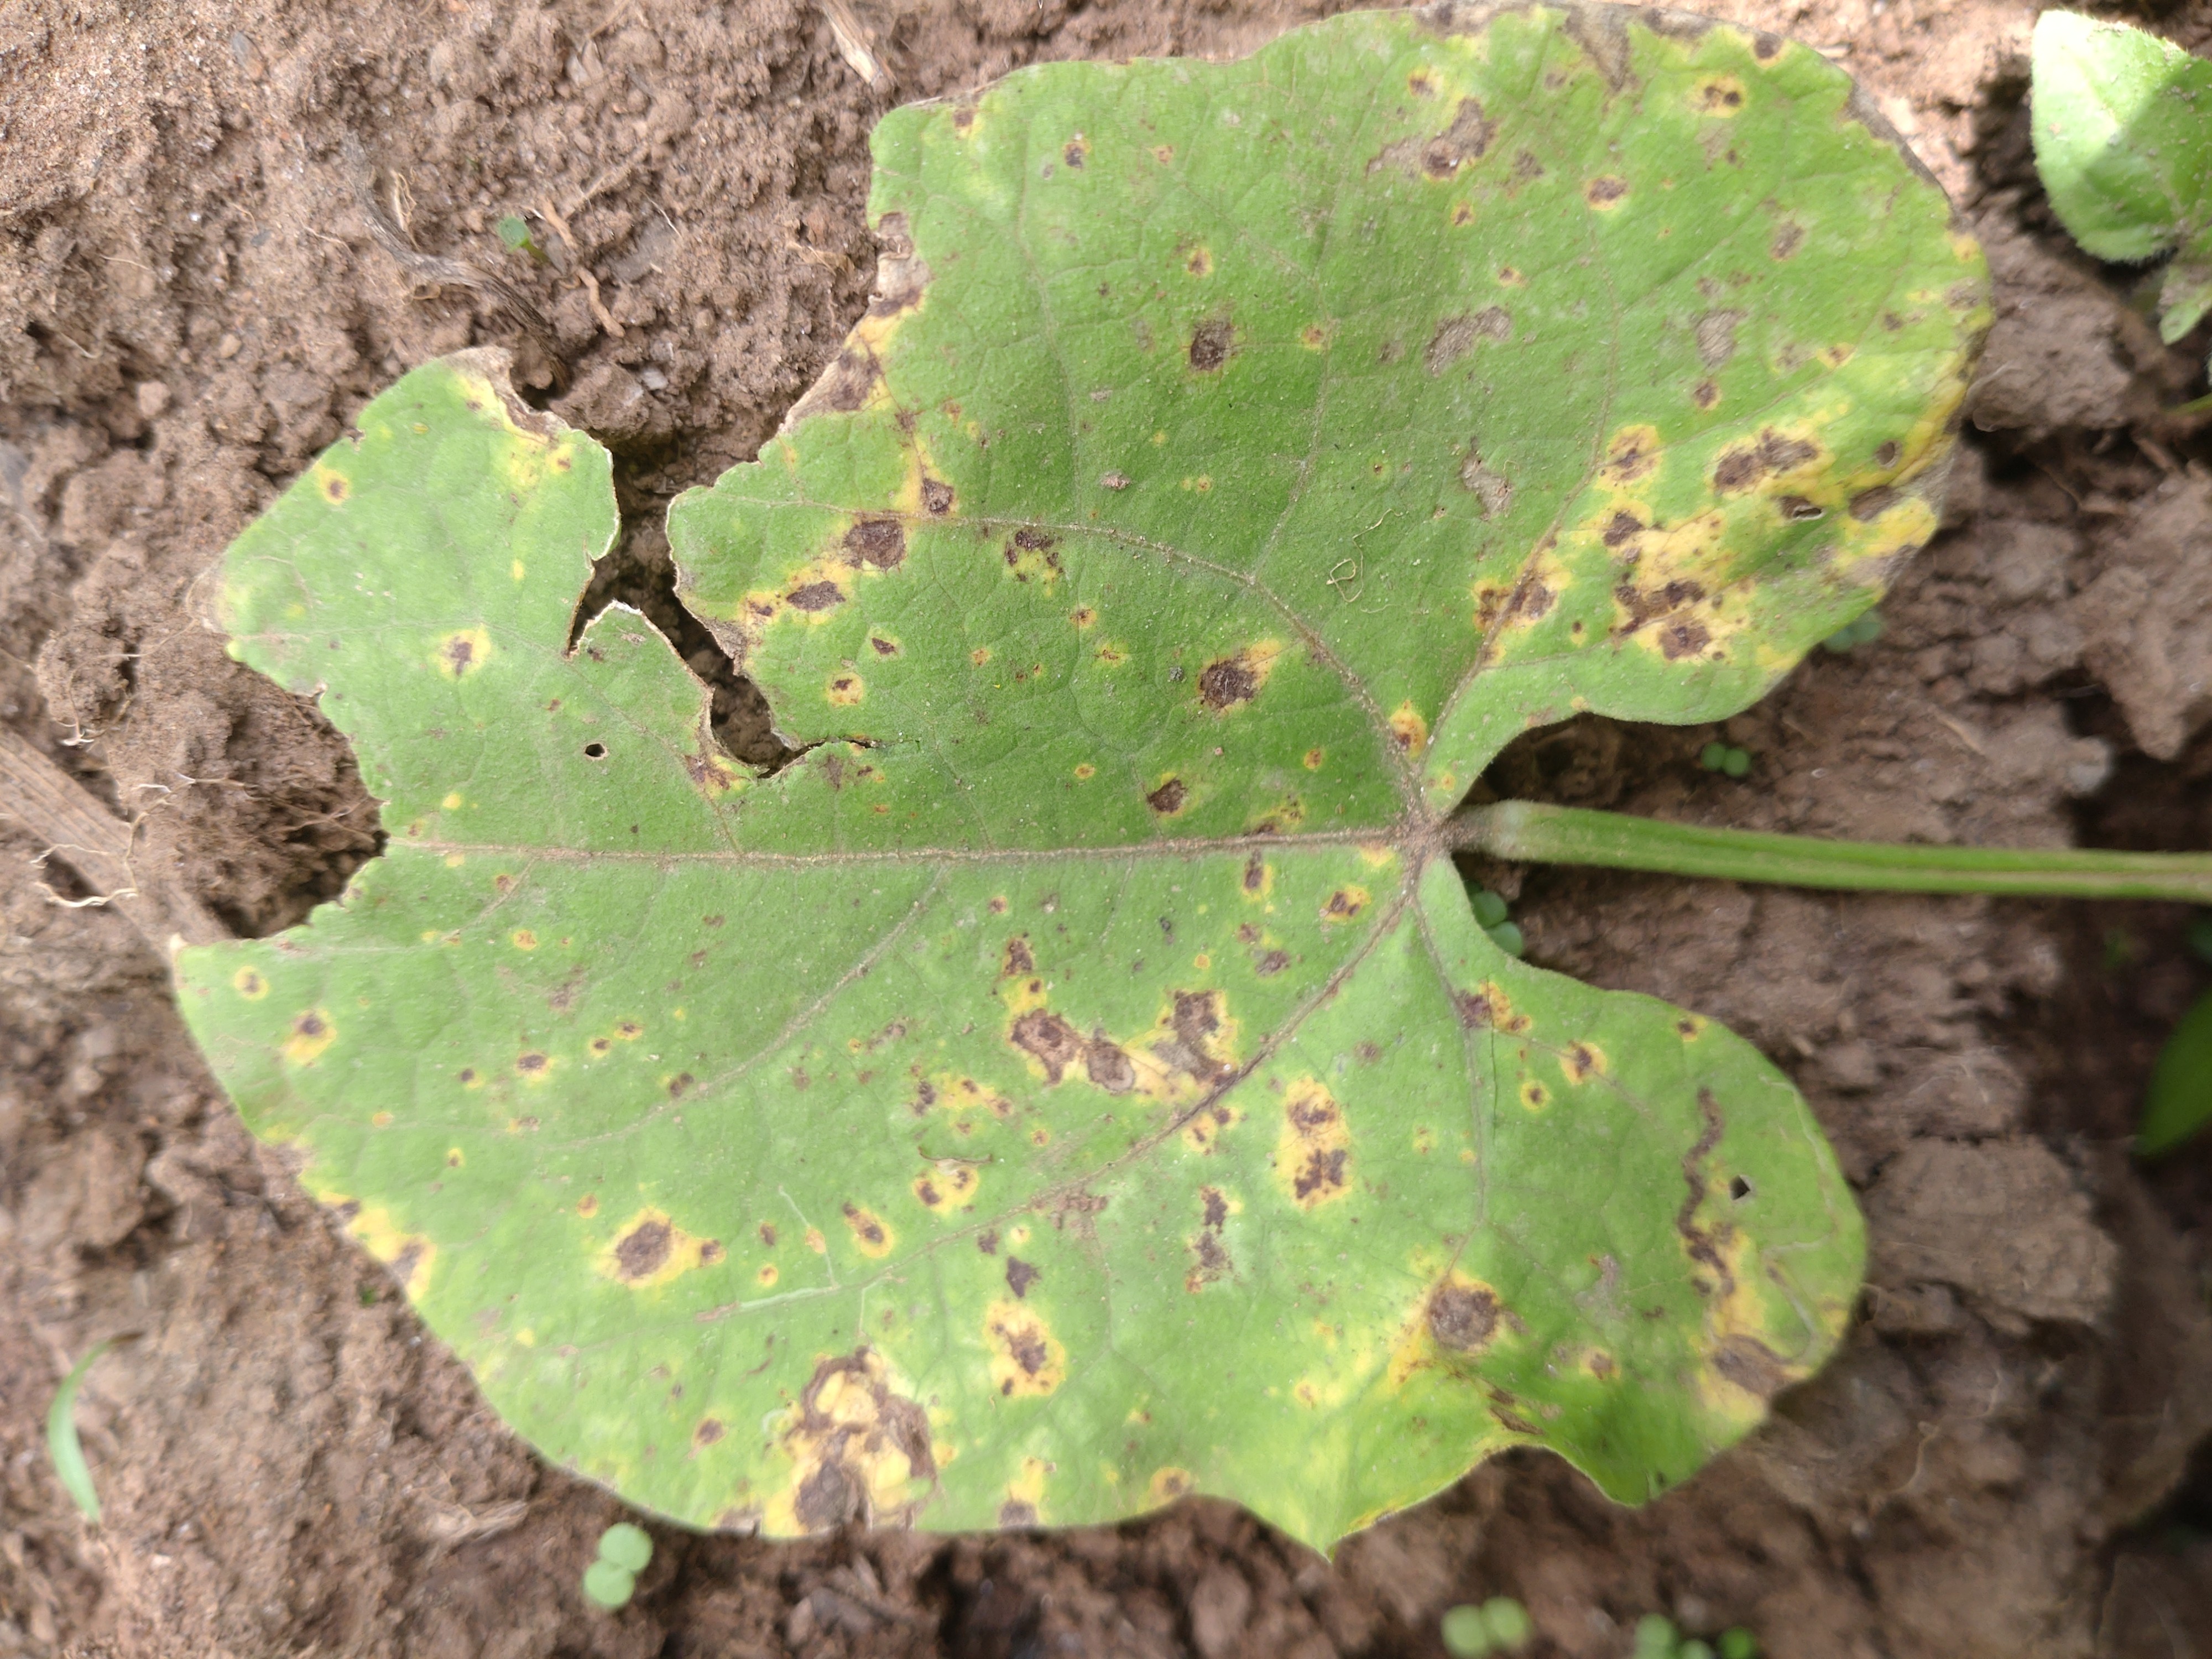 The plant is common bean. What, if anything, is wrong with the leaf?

rust
